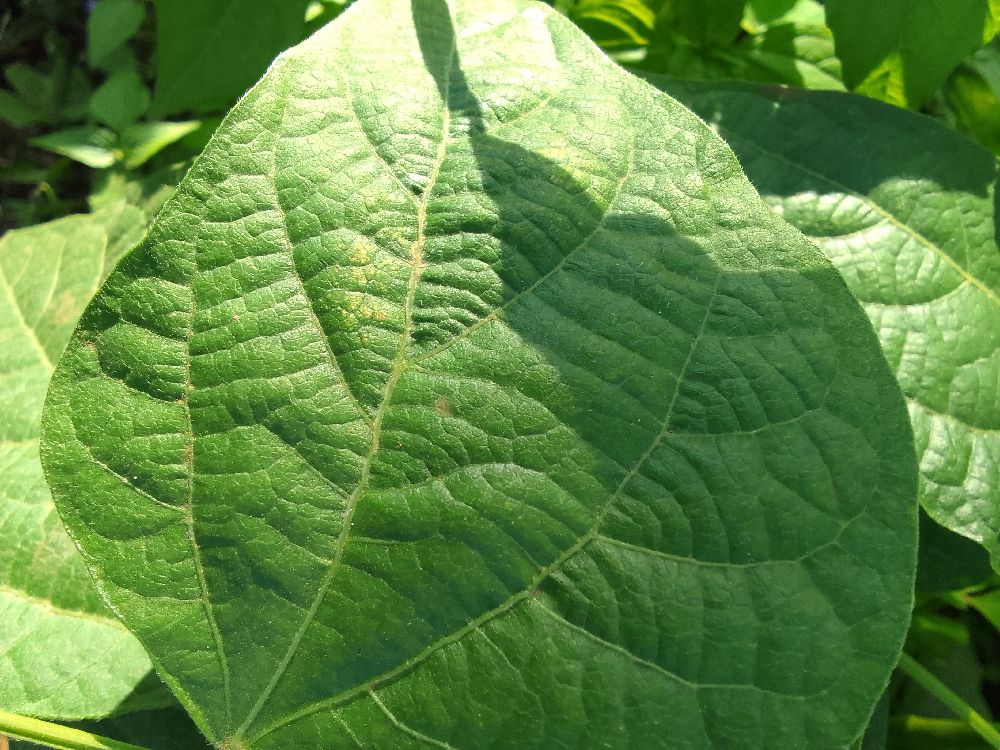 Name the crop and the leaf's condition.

common bean, healthy
